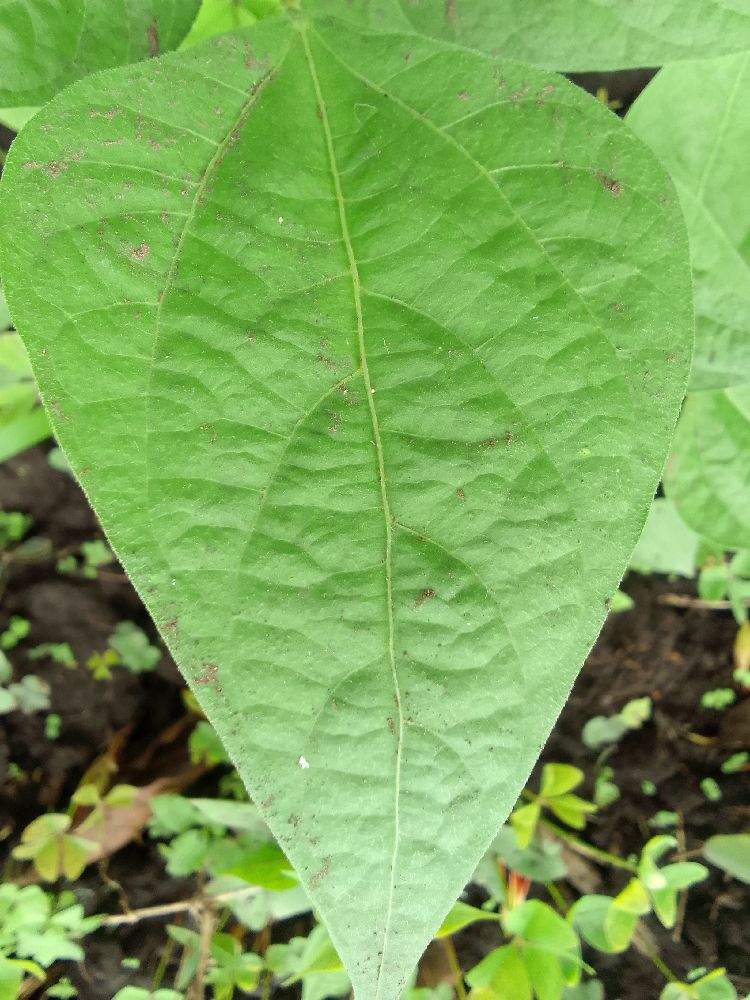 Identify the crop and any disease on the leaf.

common bean, healthy
